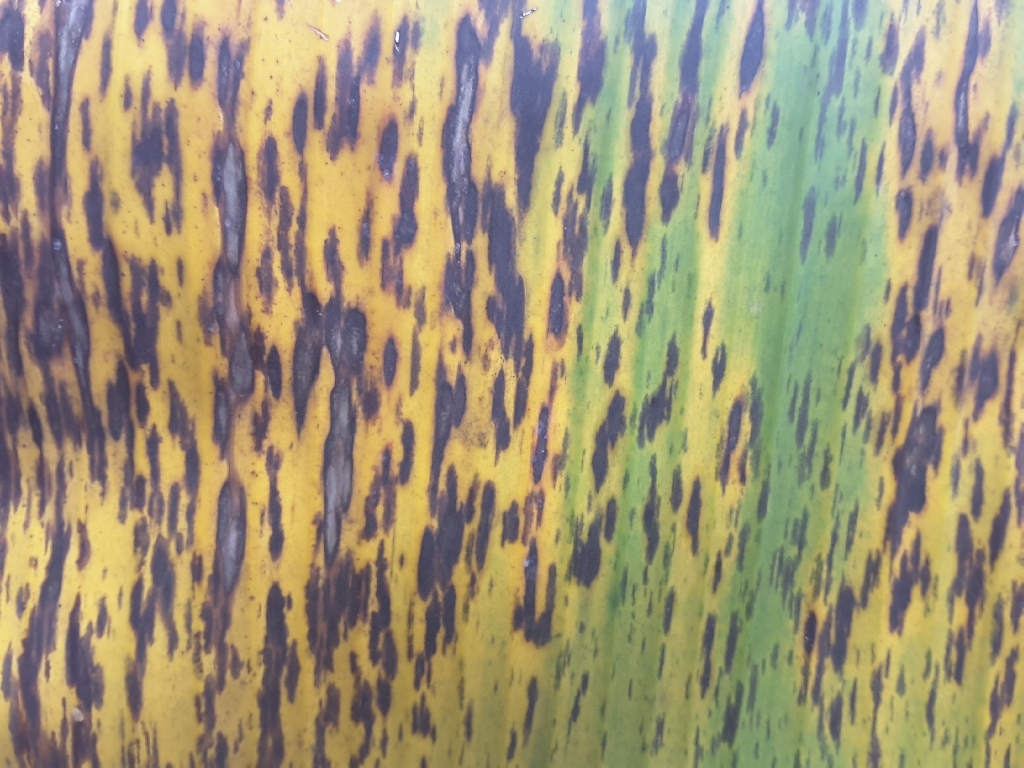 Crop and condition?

banana, black sigatoka
